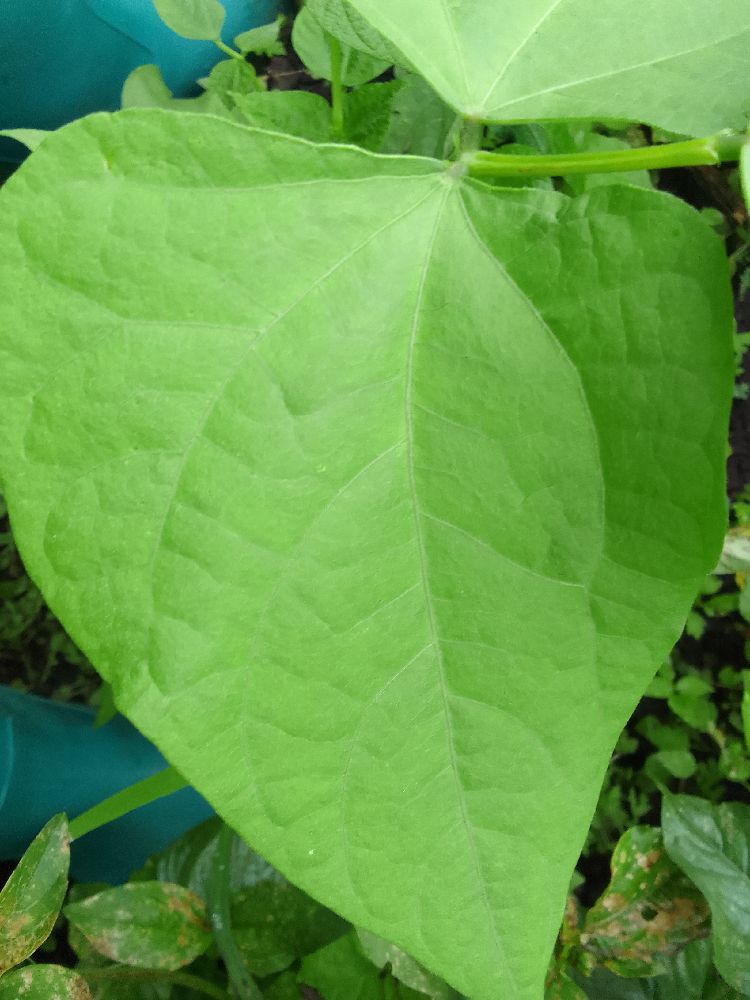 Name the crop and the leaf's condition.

common bean, healthy
